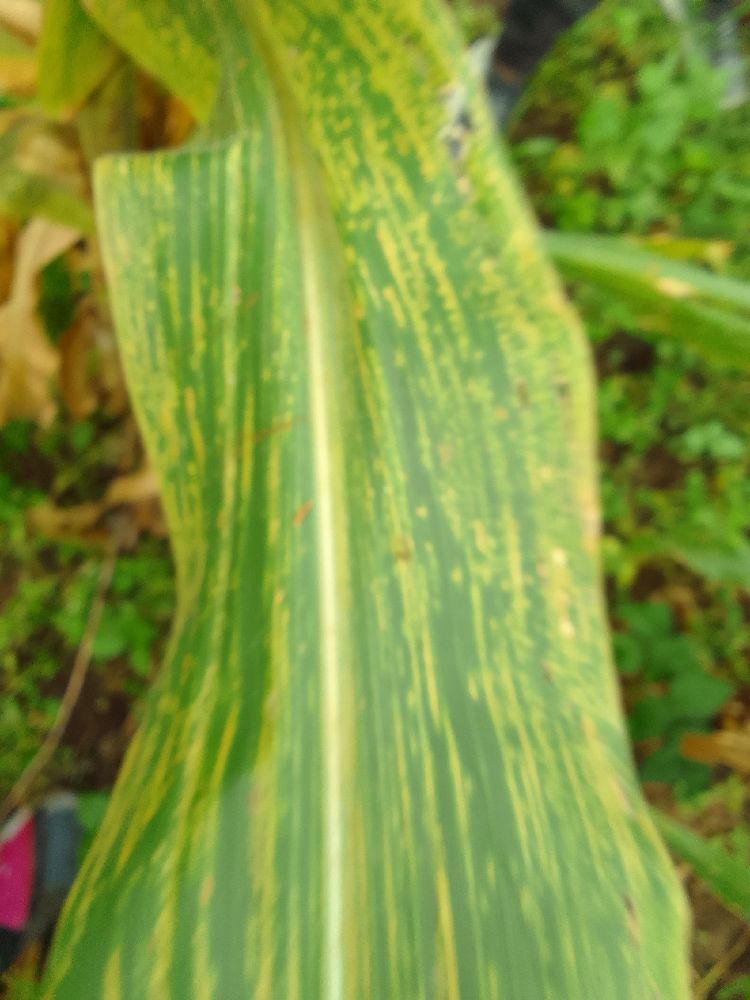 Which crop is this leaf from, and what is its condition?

maize, maize lethal necrosis
